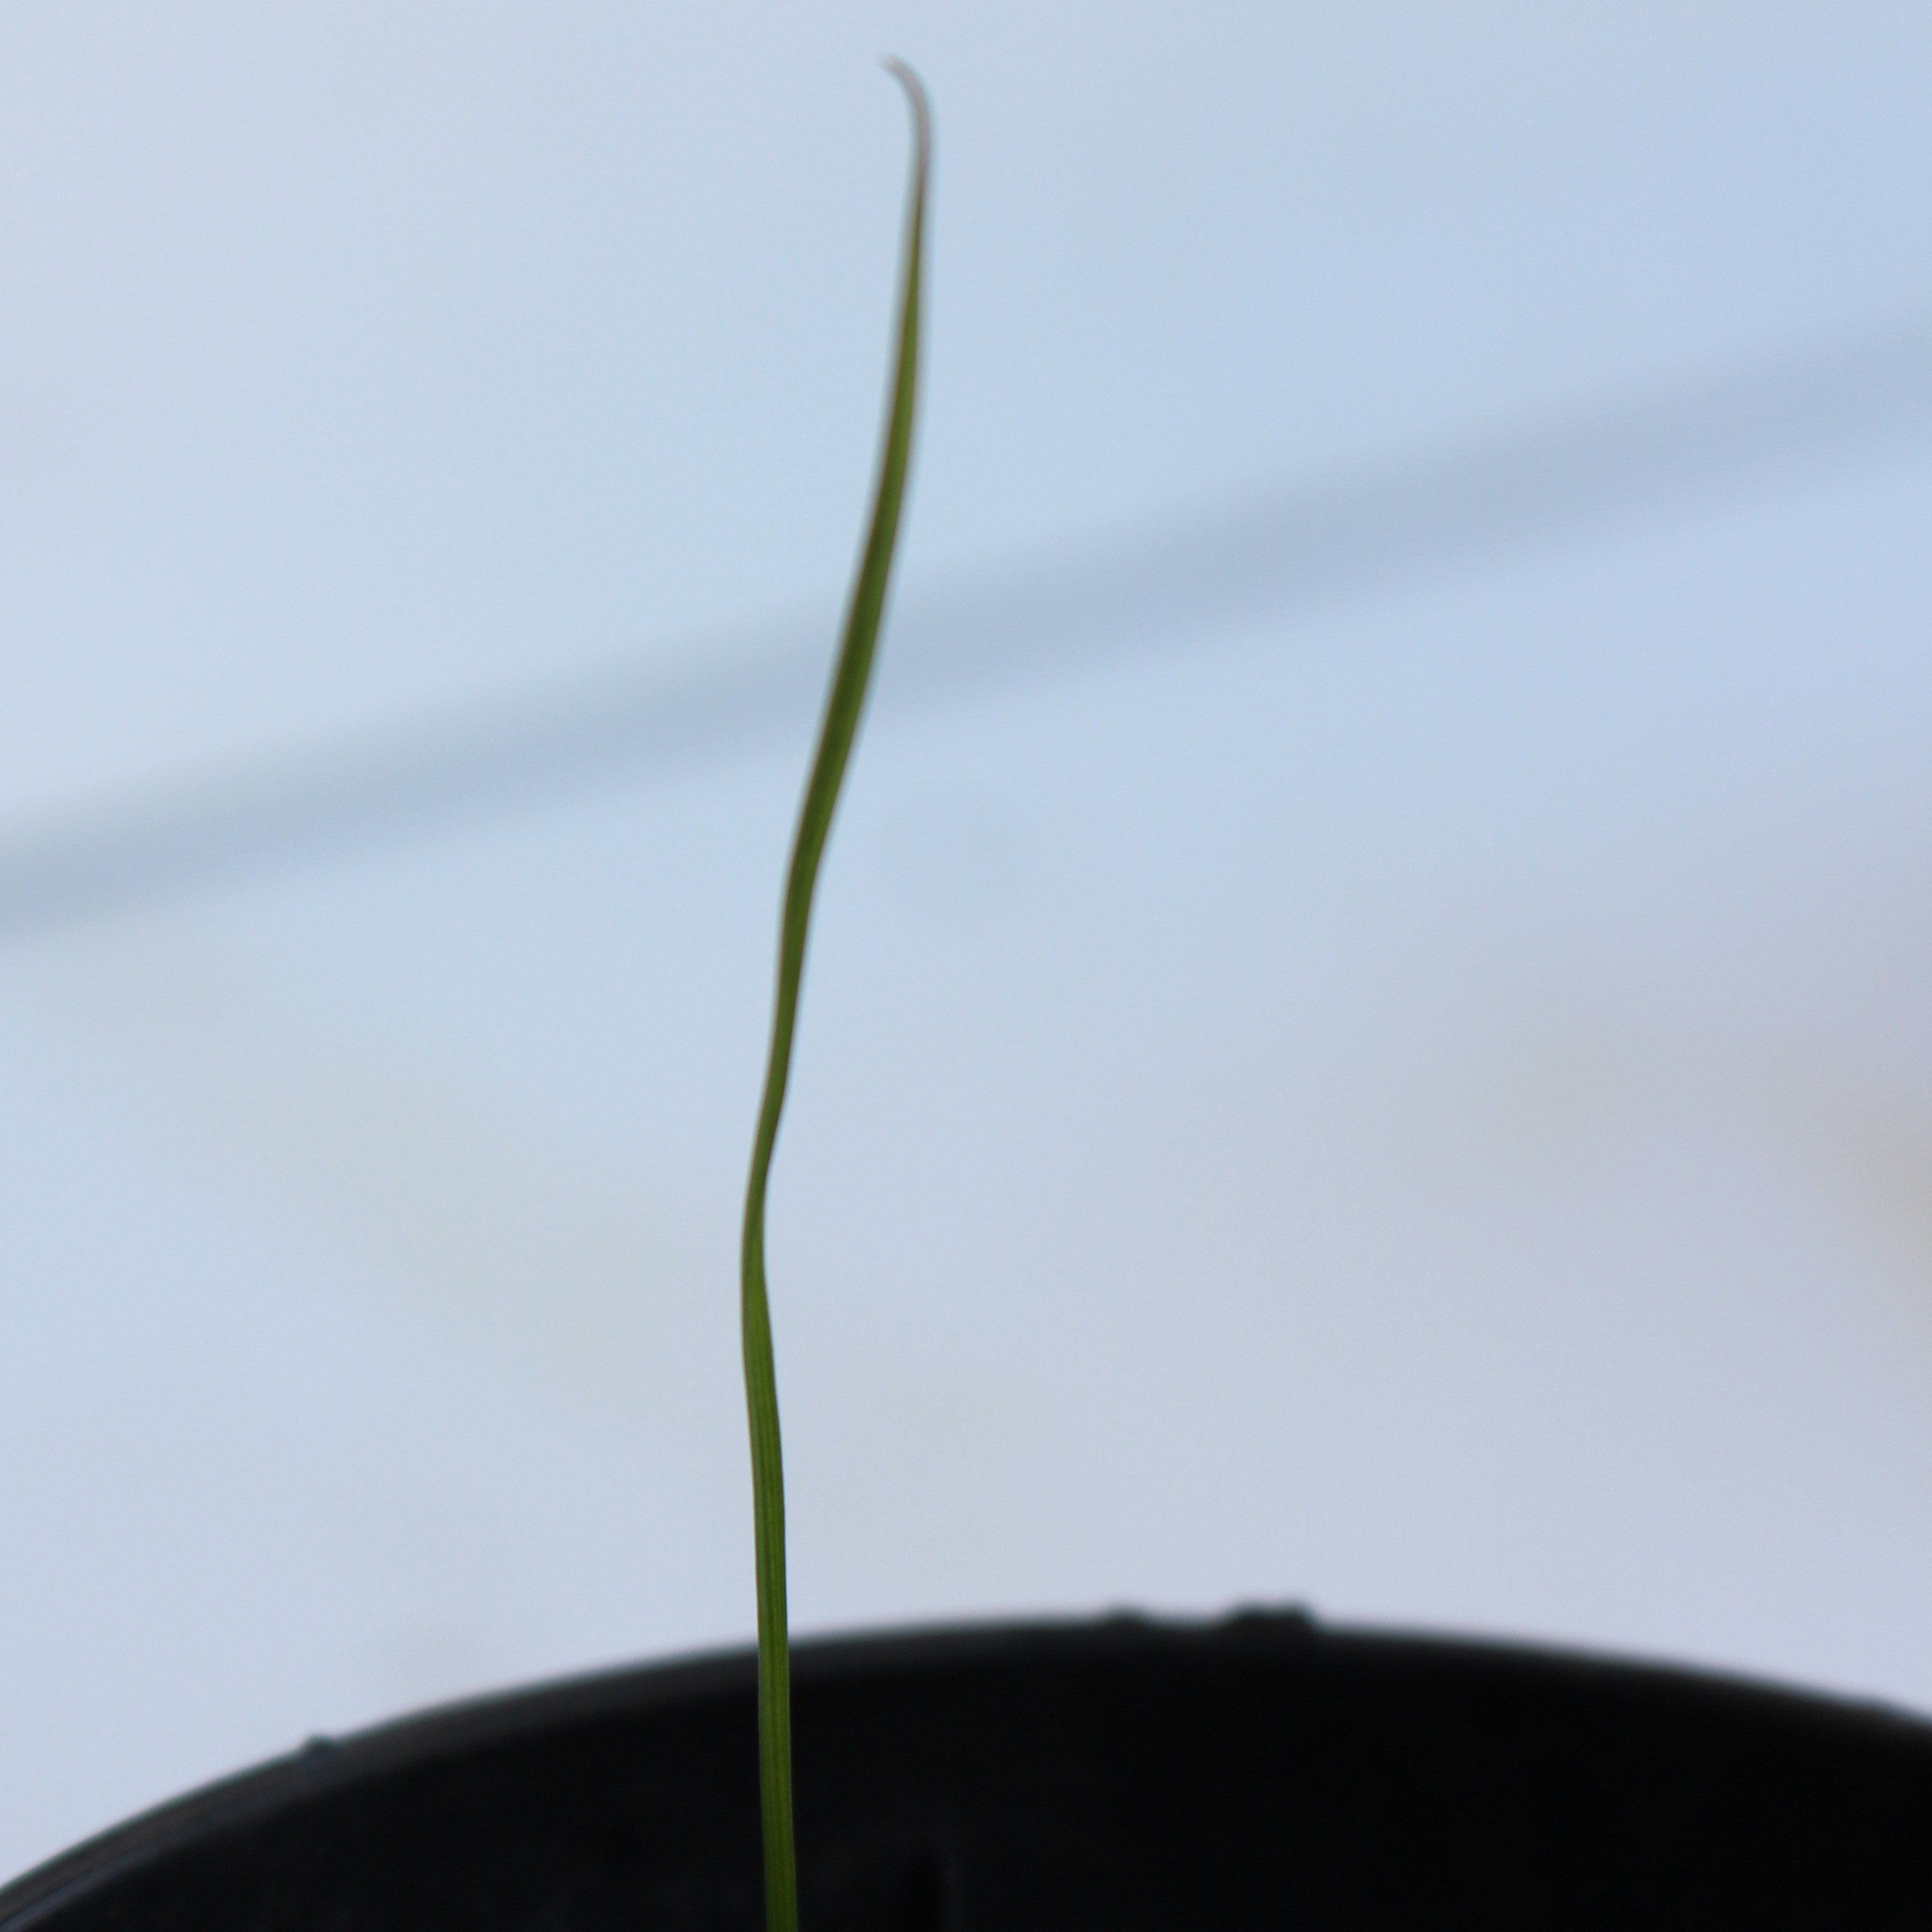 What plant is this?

Lolium multiflorum
